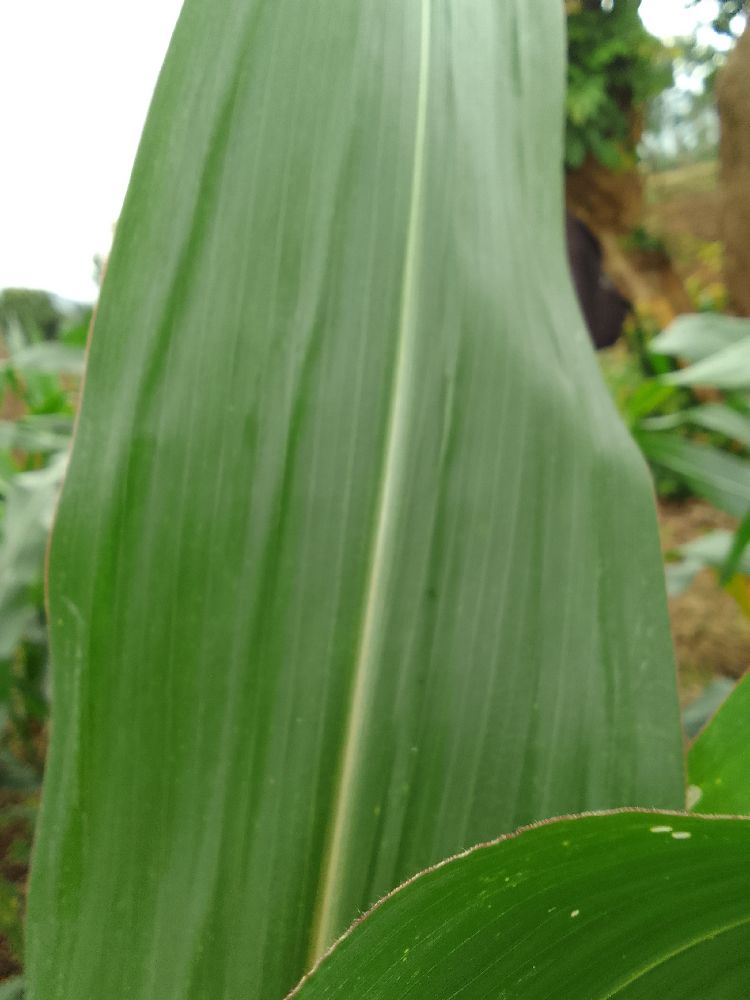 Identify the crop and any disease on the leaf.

maize, healthy
